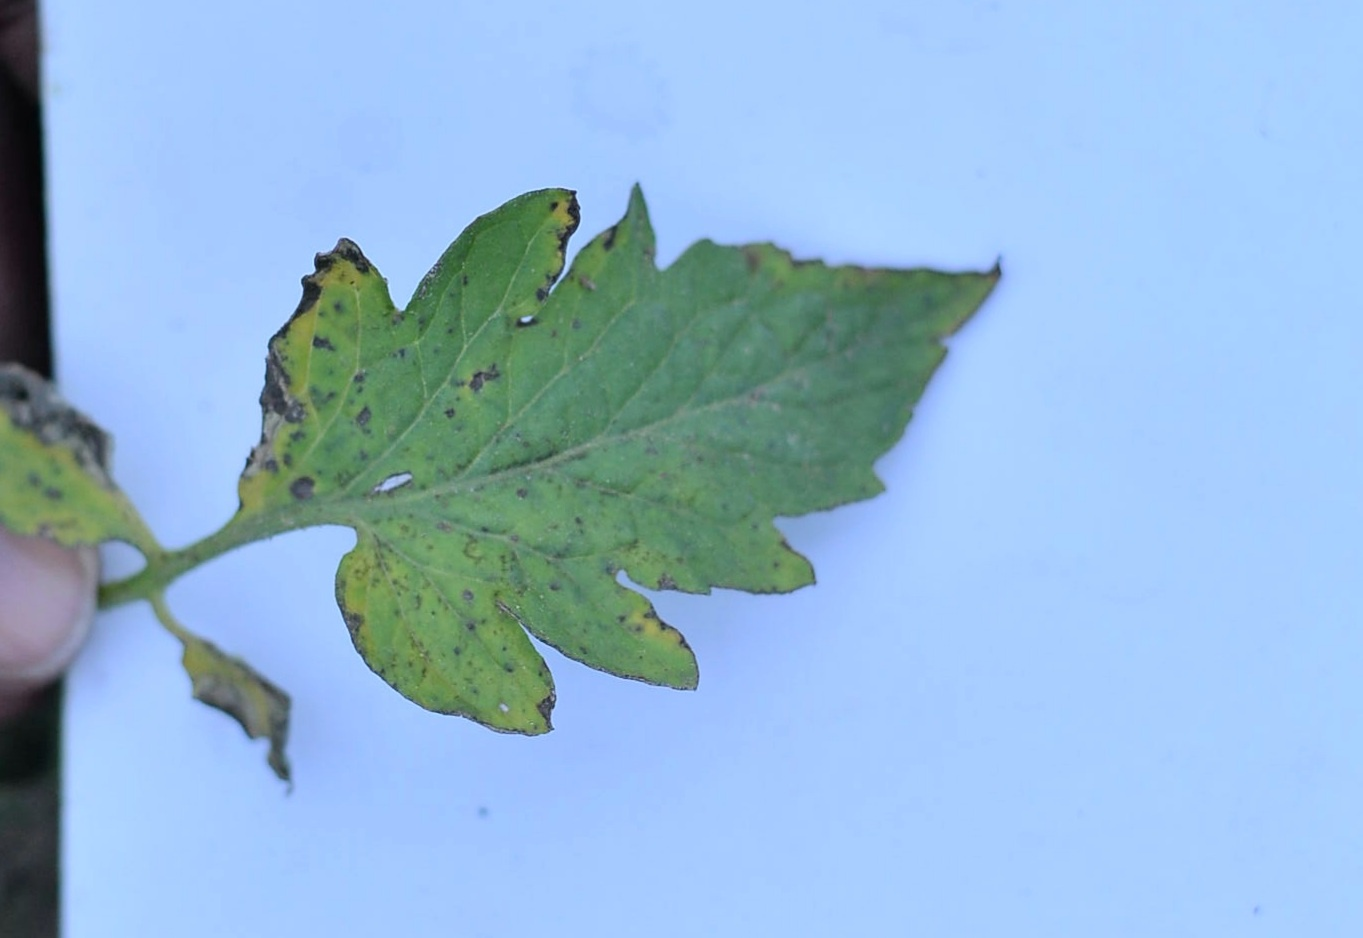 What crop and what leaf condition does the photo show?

tomato, infected
